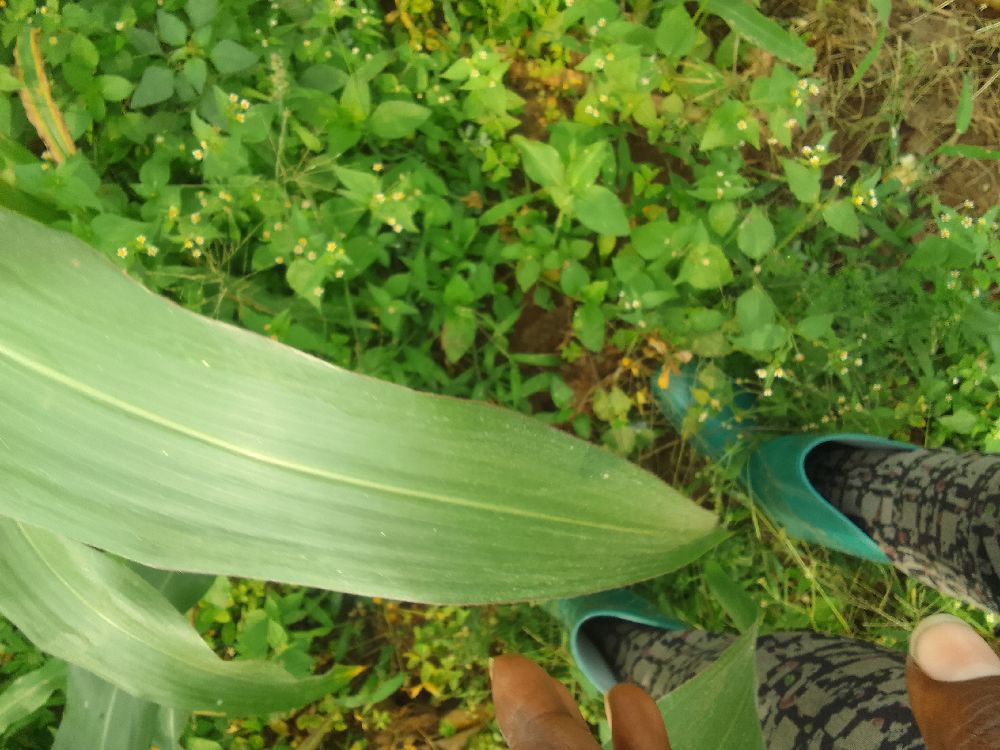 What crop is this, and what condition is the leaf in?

maize, healthy
